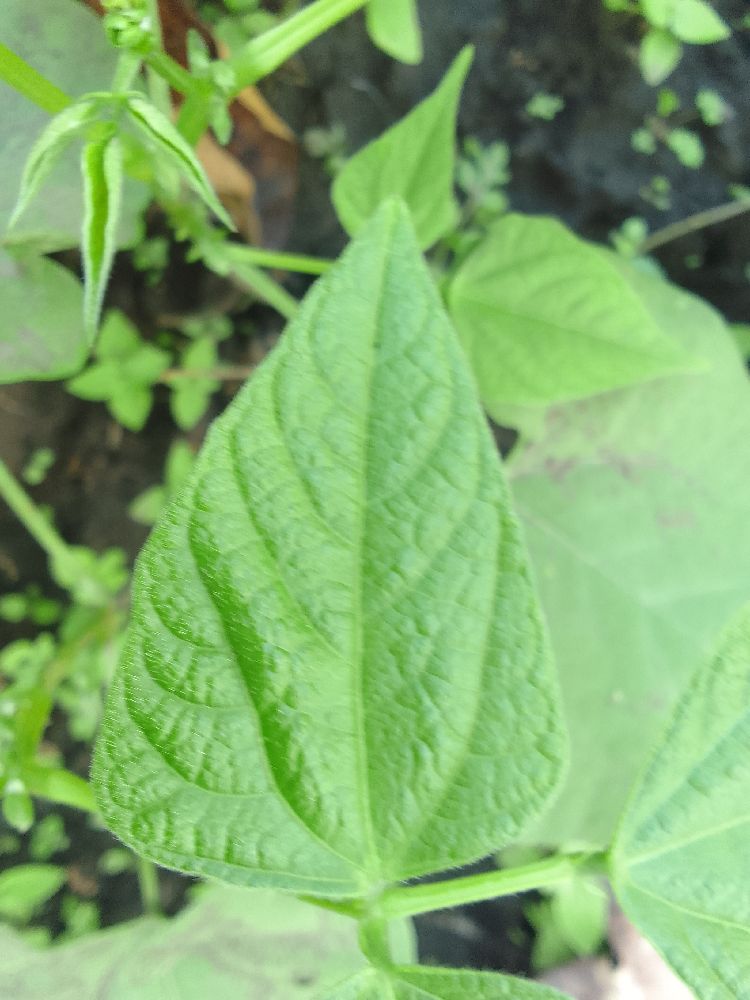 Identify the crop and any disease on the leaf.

common bean, healthy
